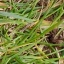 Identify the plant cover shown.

grass
